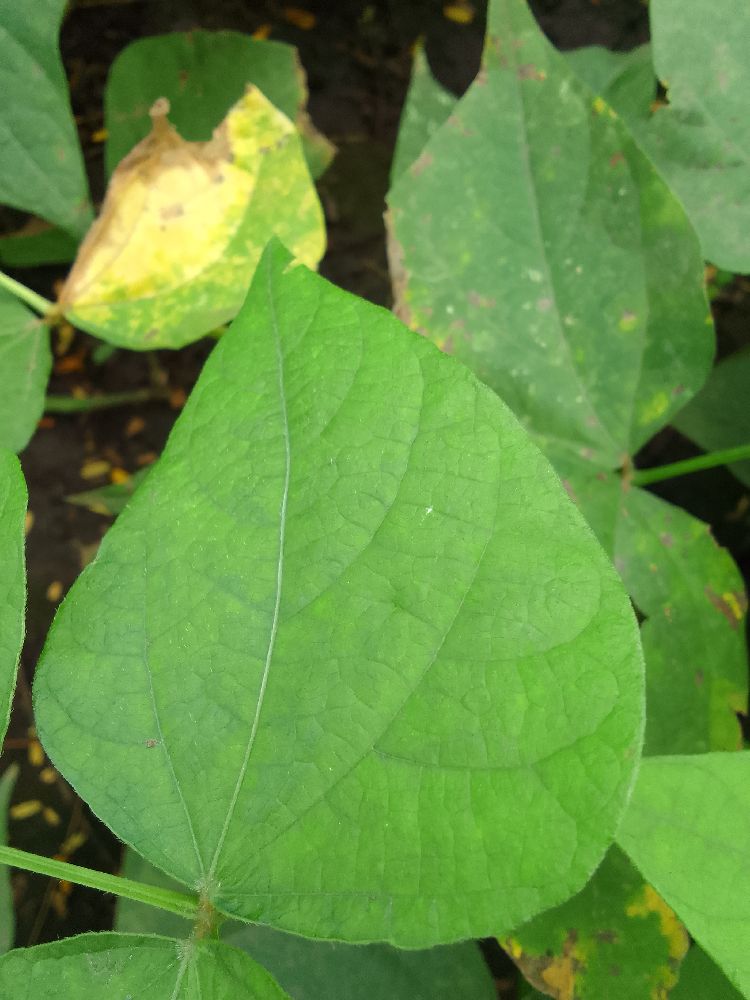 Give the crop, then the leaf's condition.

common bean, healthy
